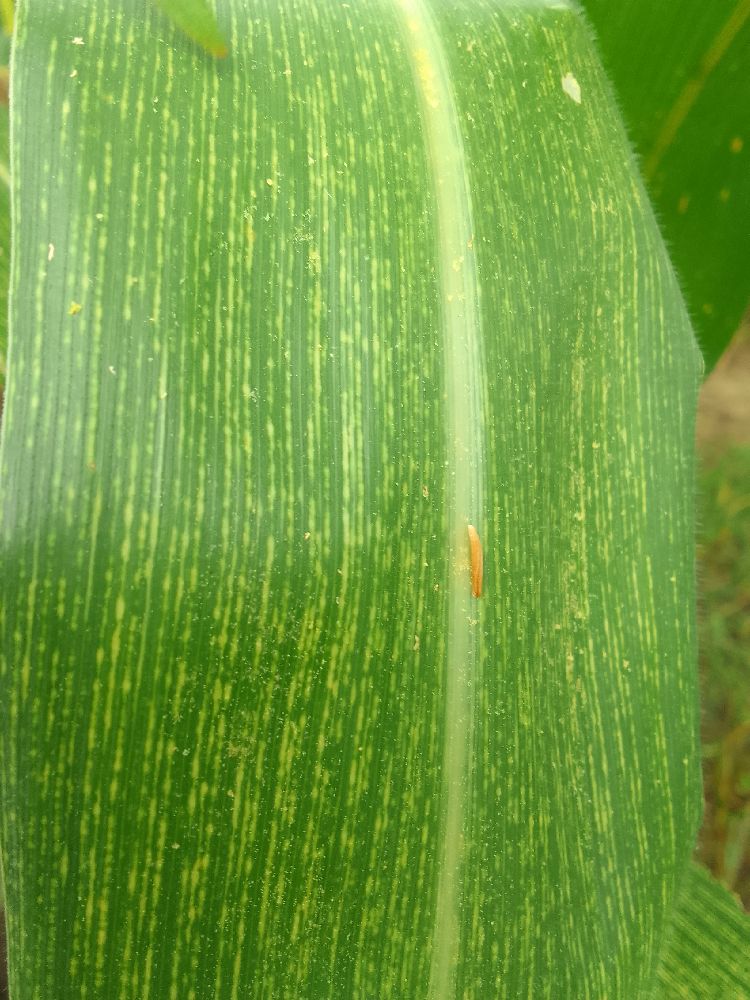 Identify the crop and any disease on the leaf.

maize, maize streak virus
